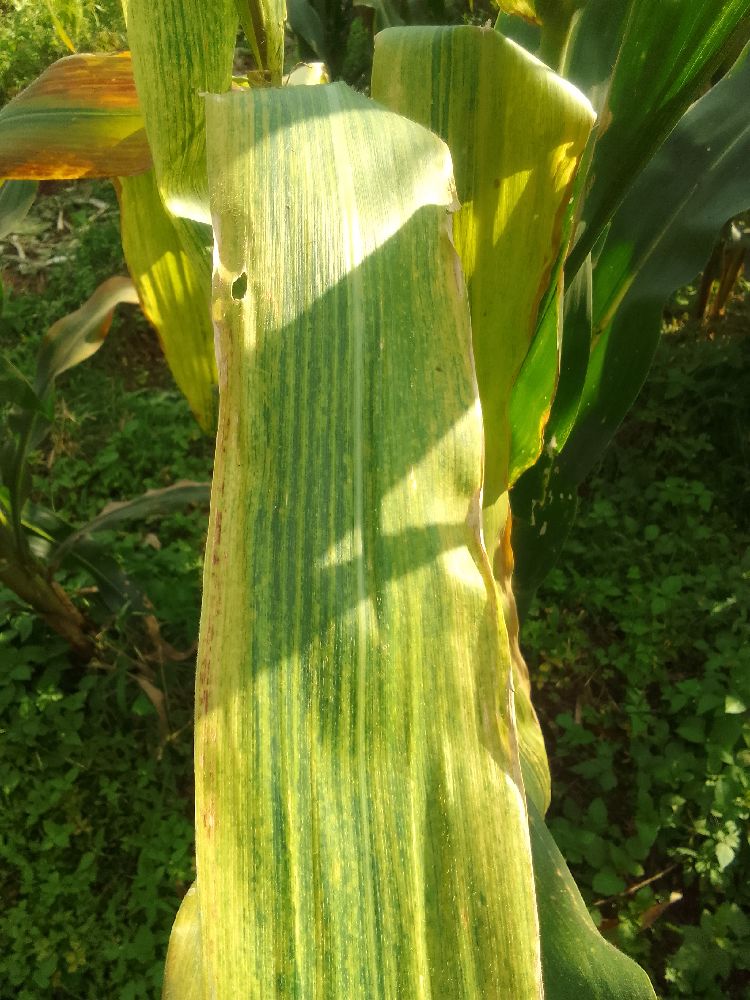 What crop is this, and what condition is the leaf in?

maize, maize lethal necrosis
